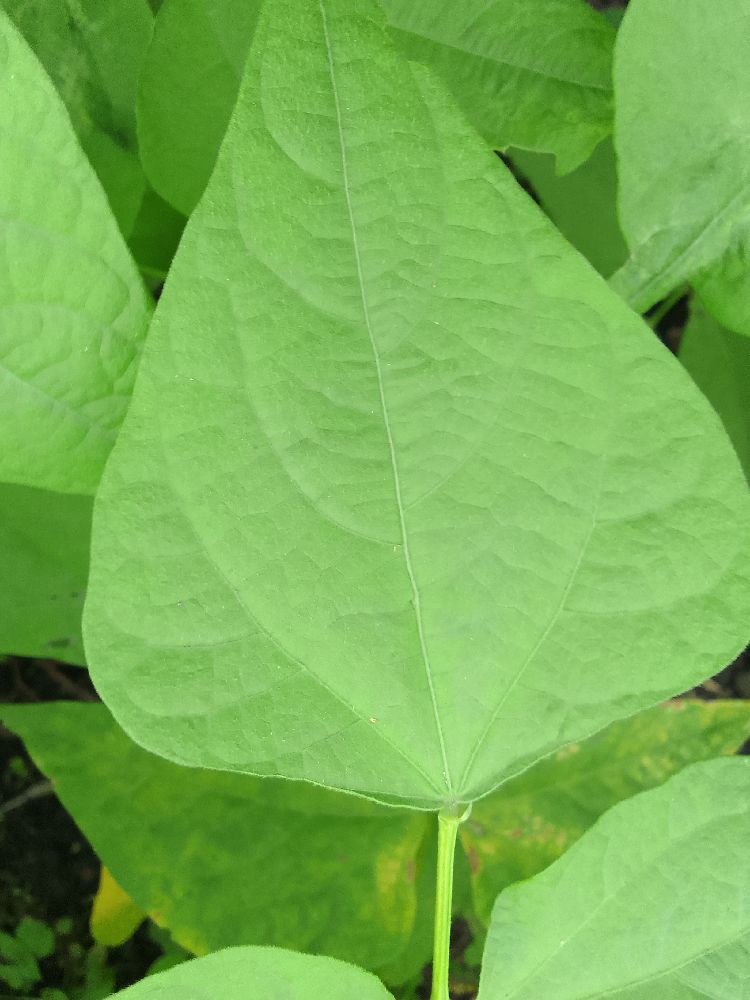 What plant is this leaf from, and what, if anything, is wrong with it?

common bean, healthy
